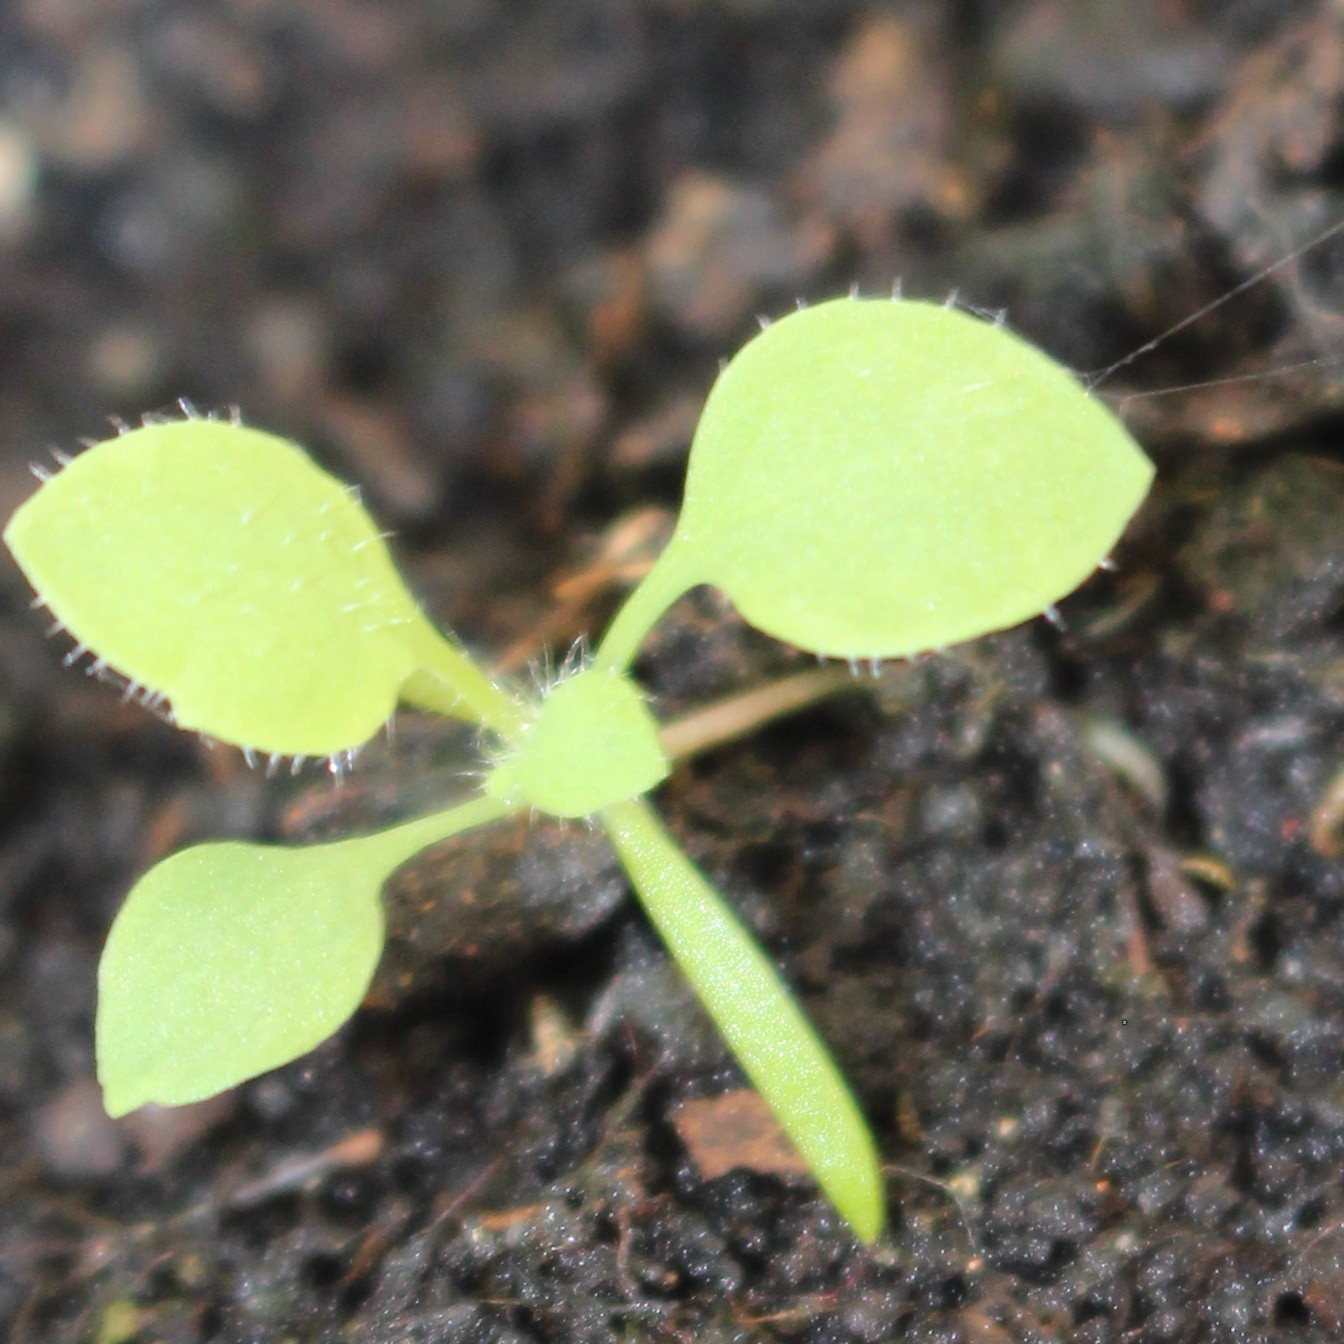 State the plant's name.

Papaver rhoeas
